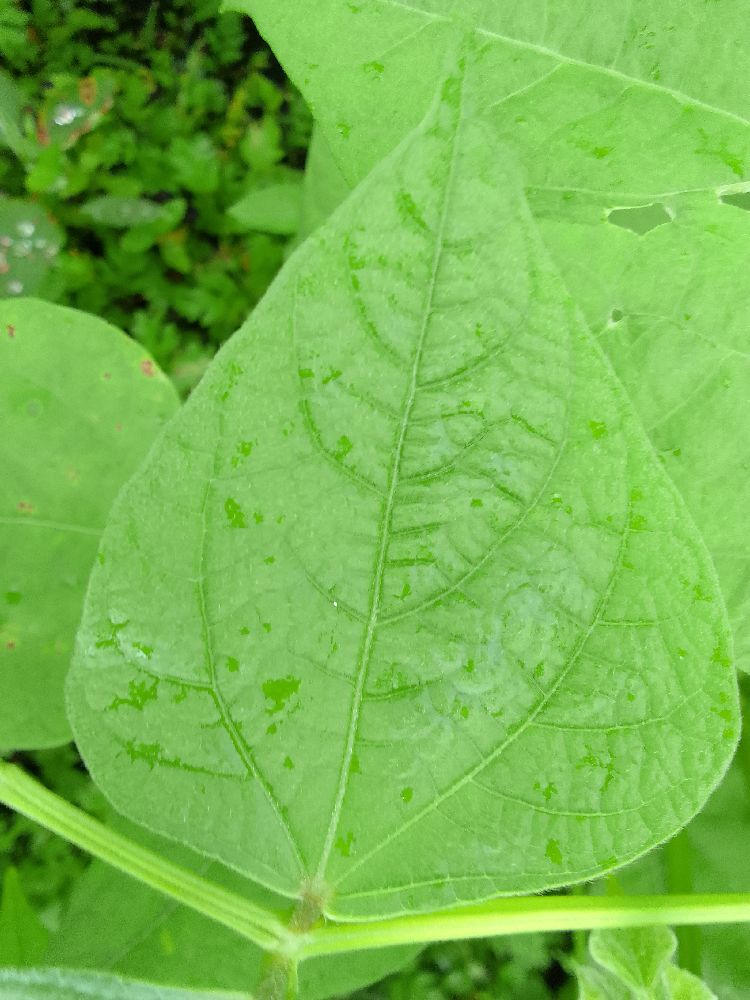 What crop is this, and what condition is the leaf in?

common bean, healthy
